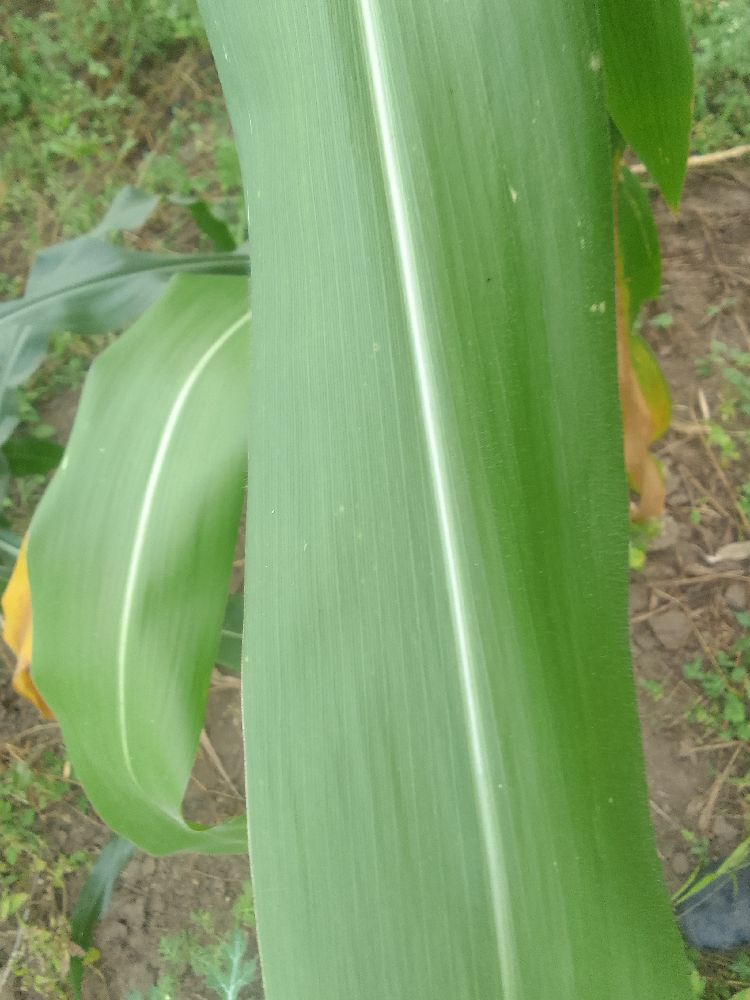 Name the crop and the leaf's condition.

maize, healthy
